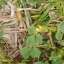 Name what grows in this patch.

unstructured weed
